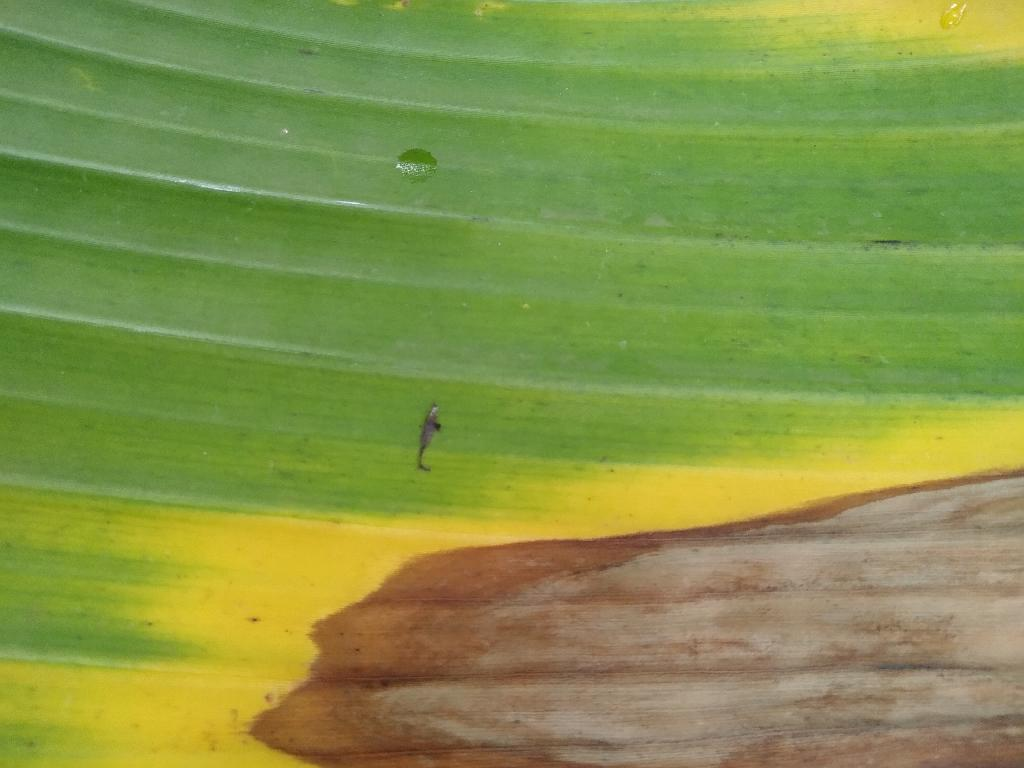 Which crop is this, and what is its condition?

banana, fusarium wilt race 1
